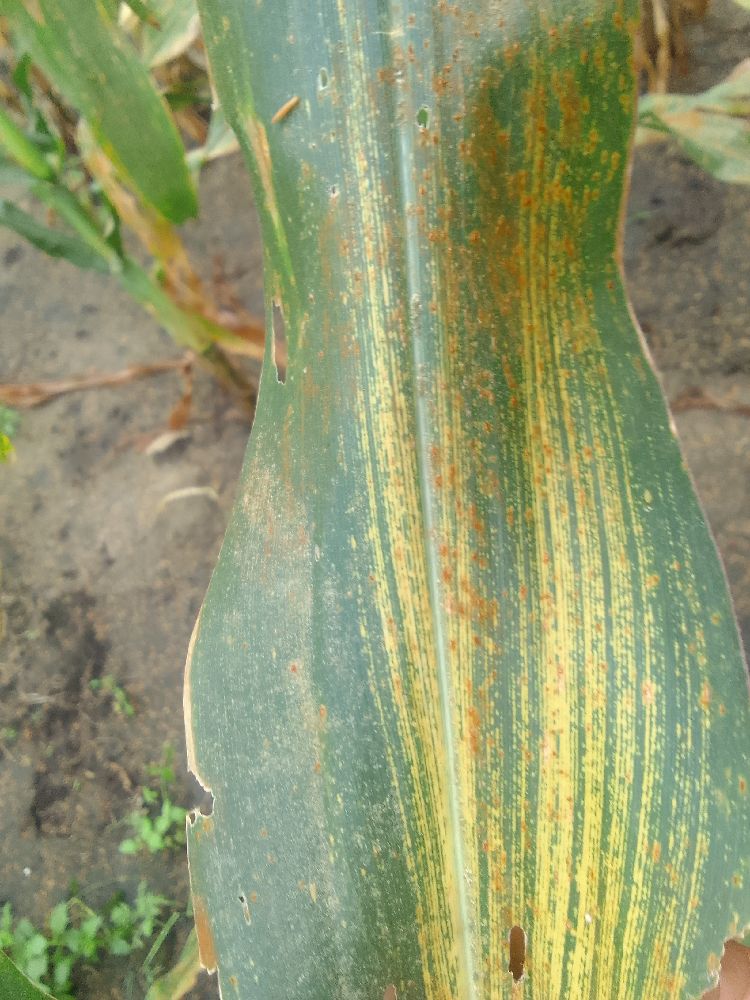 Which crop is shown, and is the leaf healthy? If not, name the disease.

maize, maize streak virus
